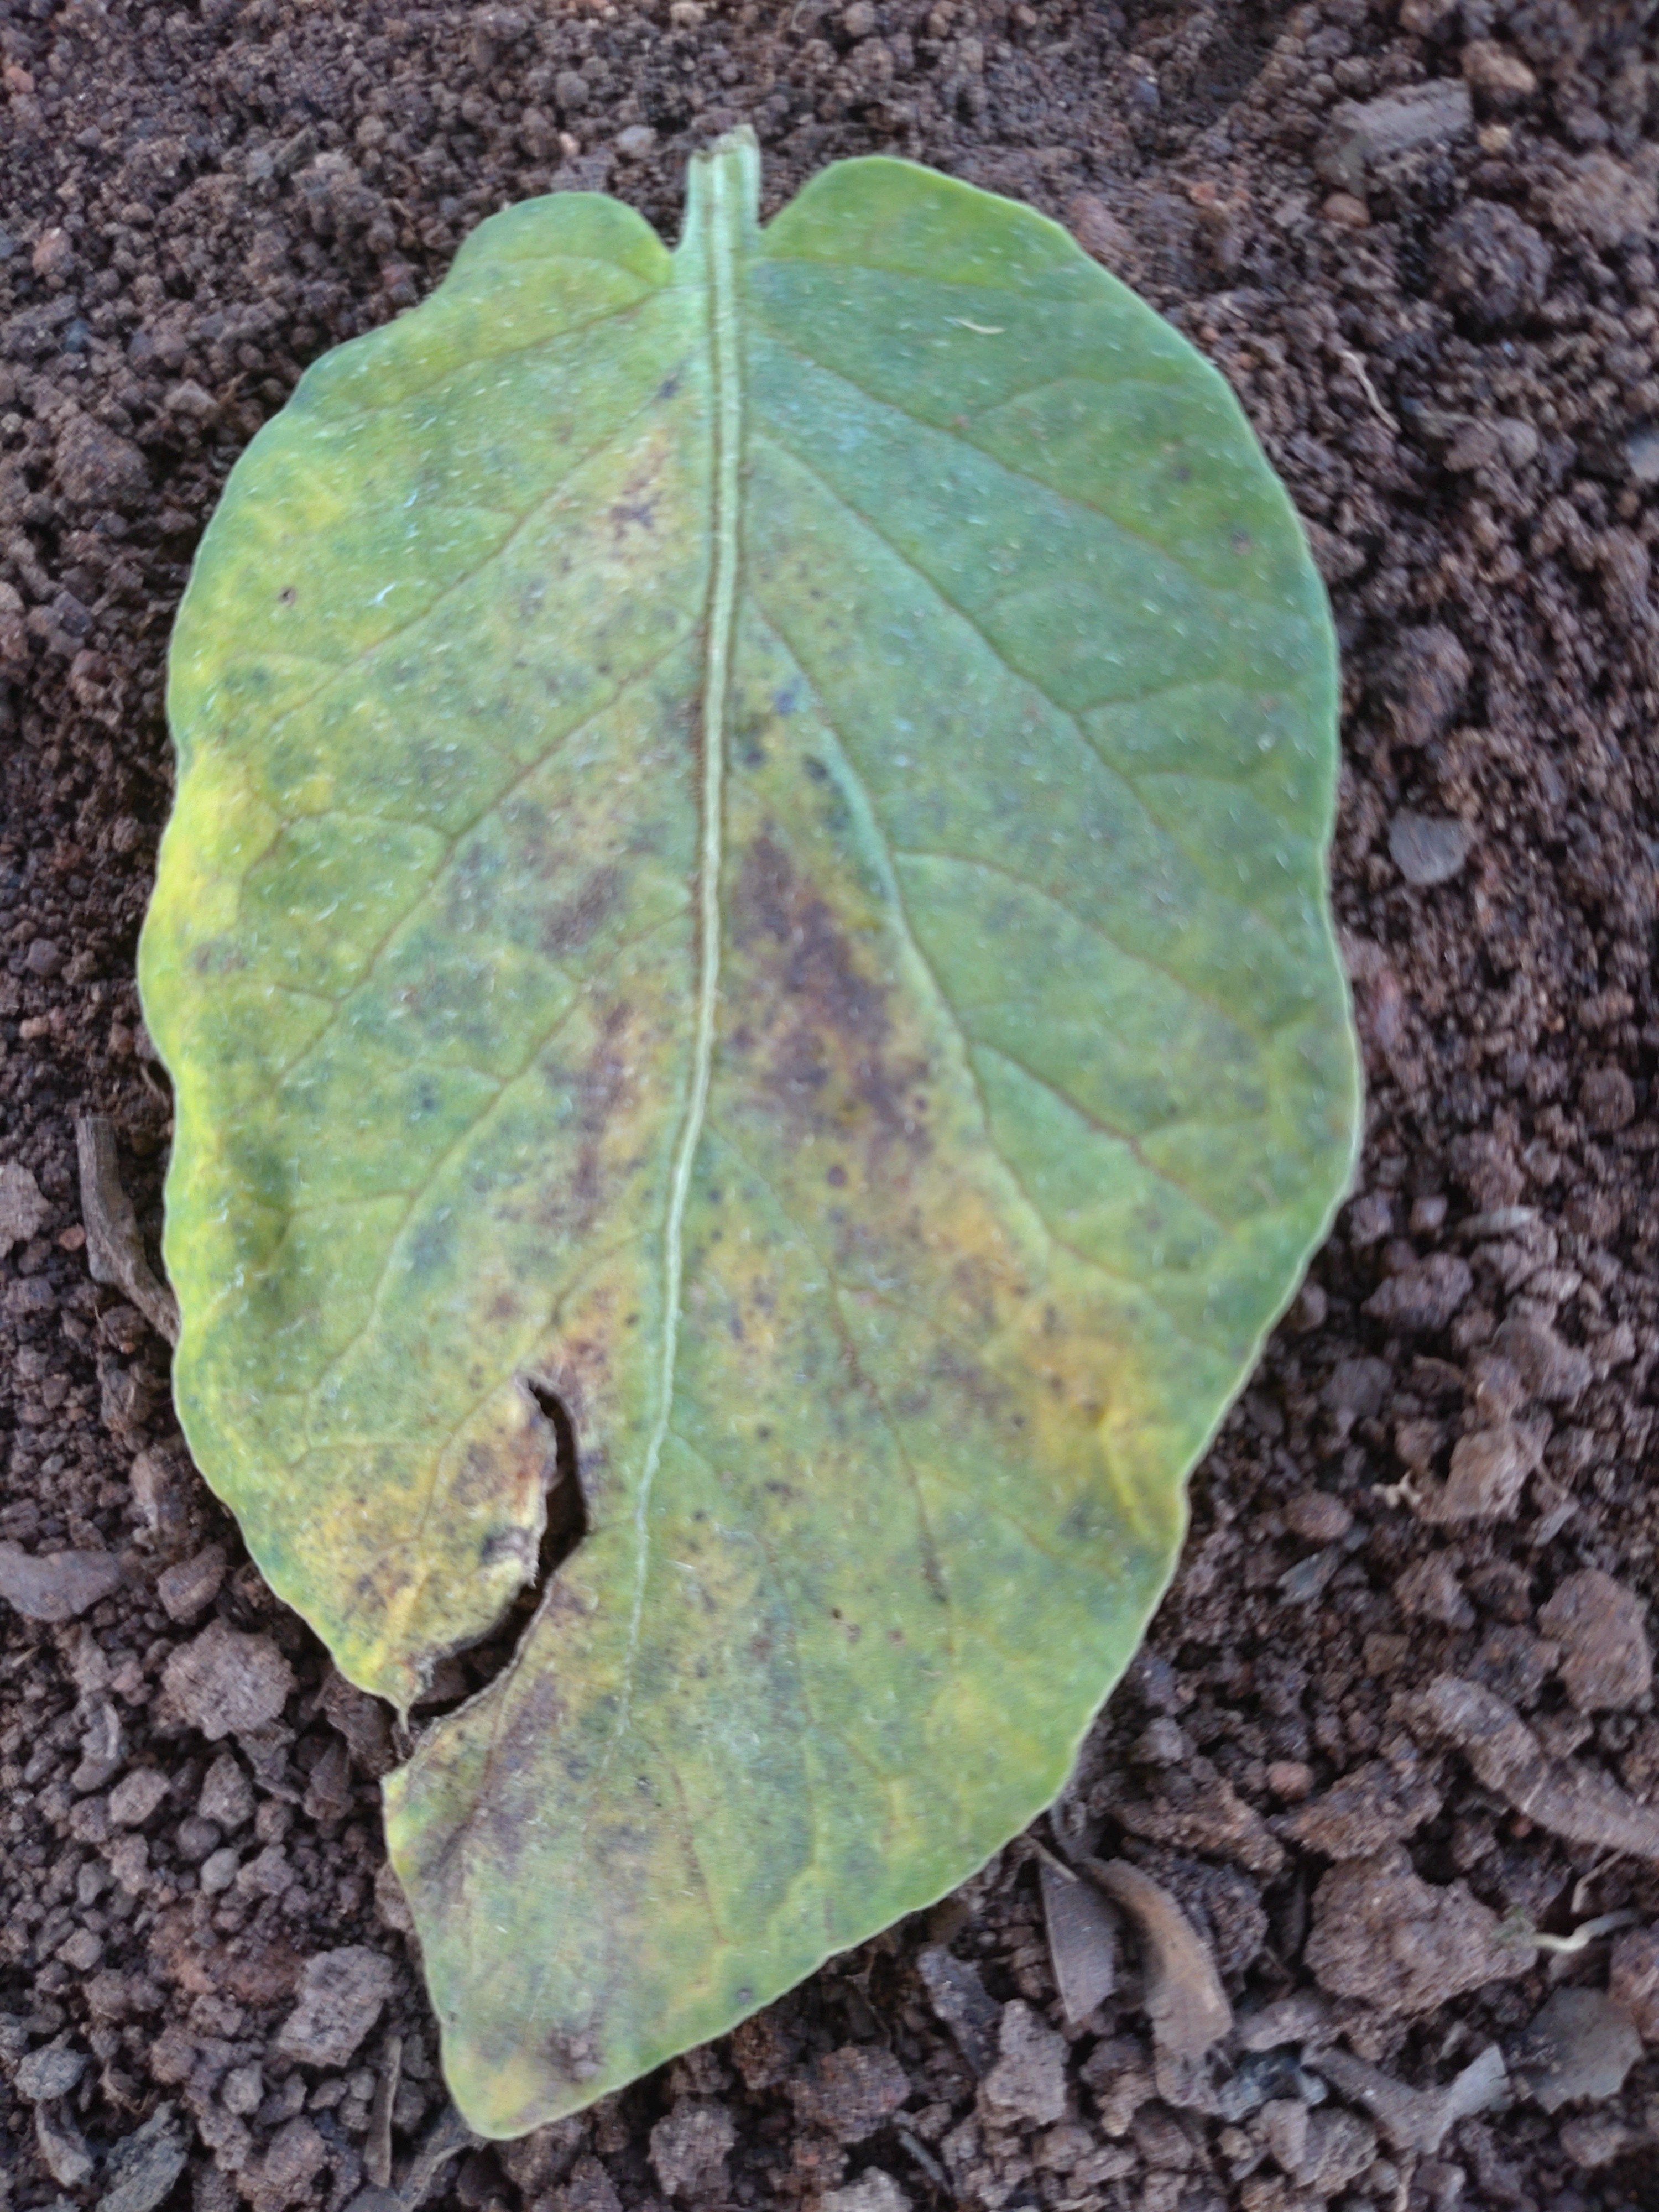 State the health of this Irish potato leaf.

late blight
